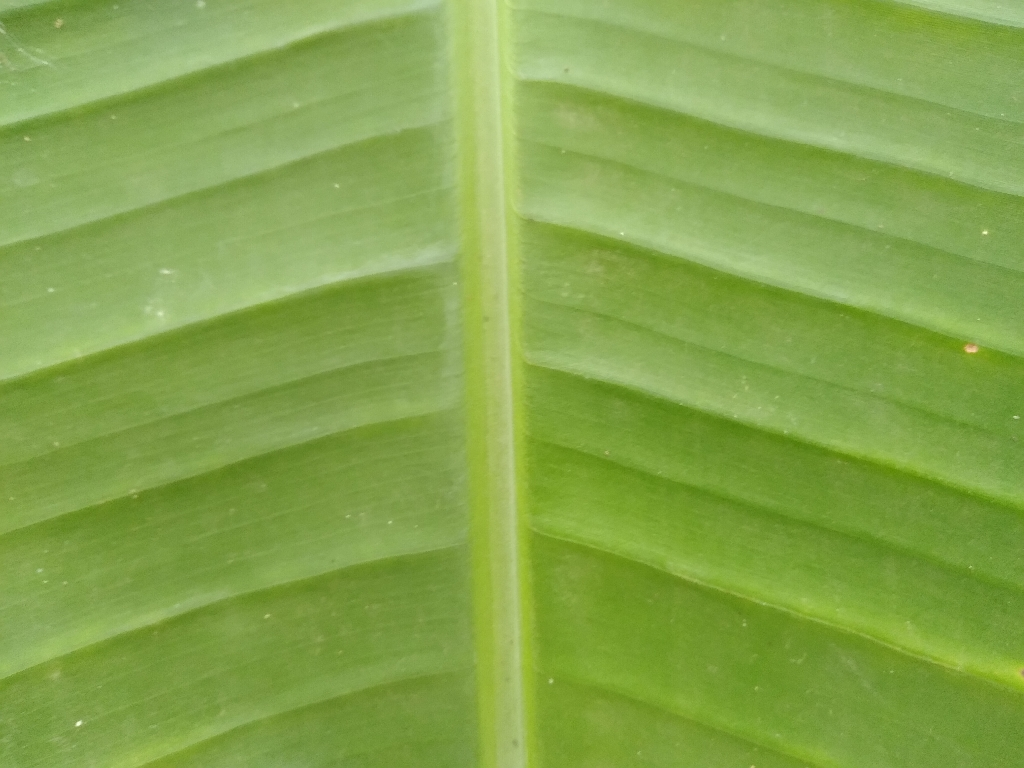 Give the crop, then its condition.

banana, healthy
